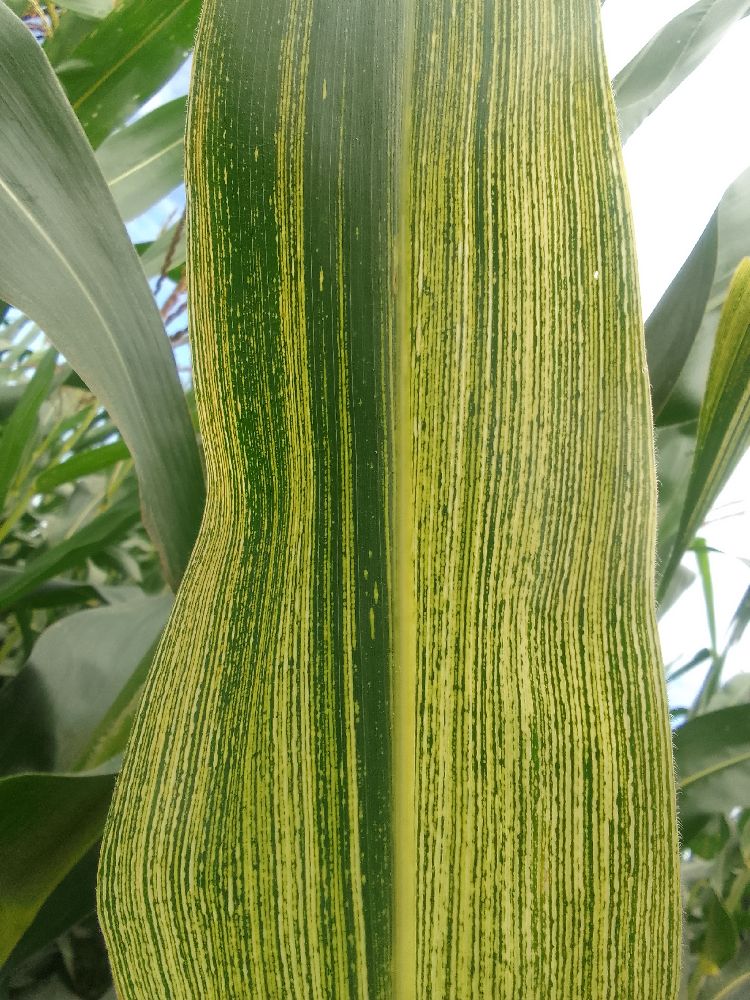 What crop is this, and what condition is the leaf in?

maize, maize streak virus
